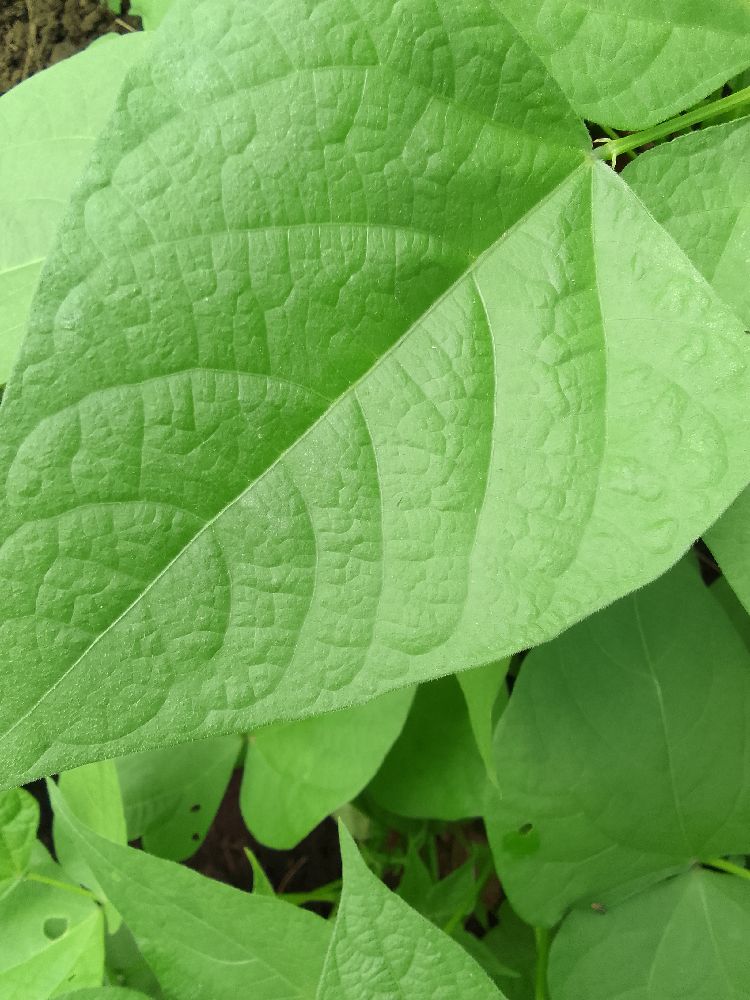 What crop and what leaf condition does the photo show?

common bean, healthy
